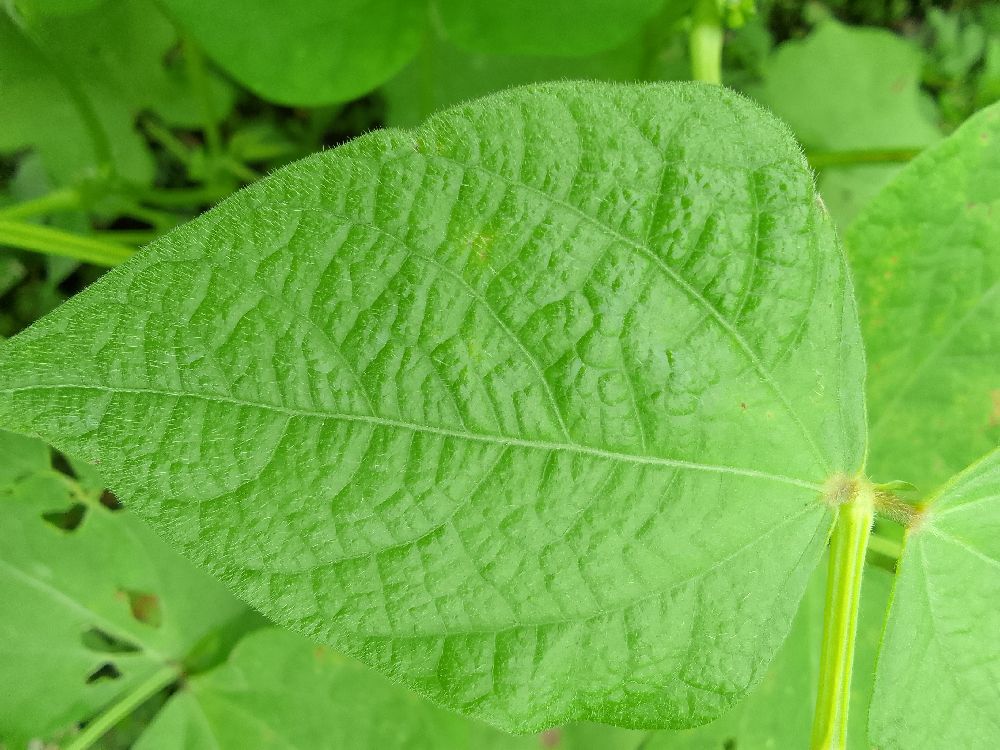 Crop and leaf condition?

common bean, healthy
